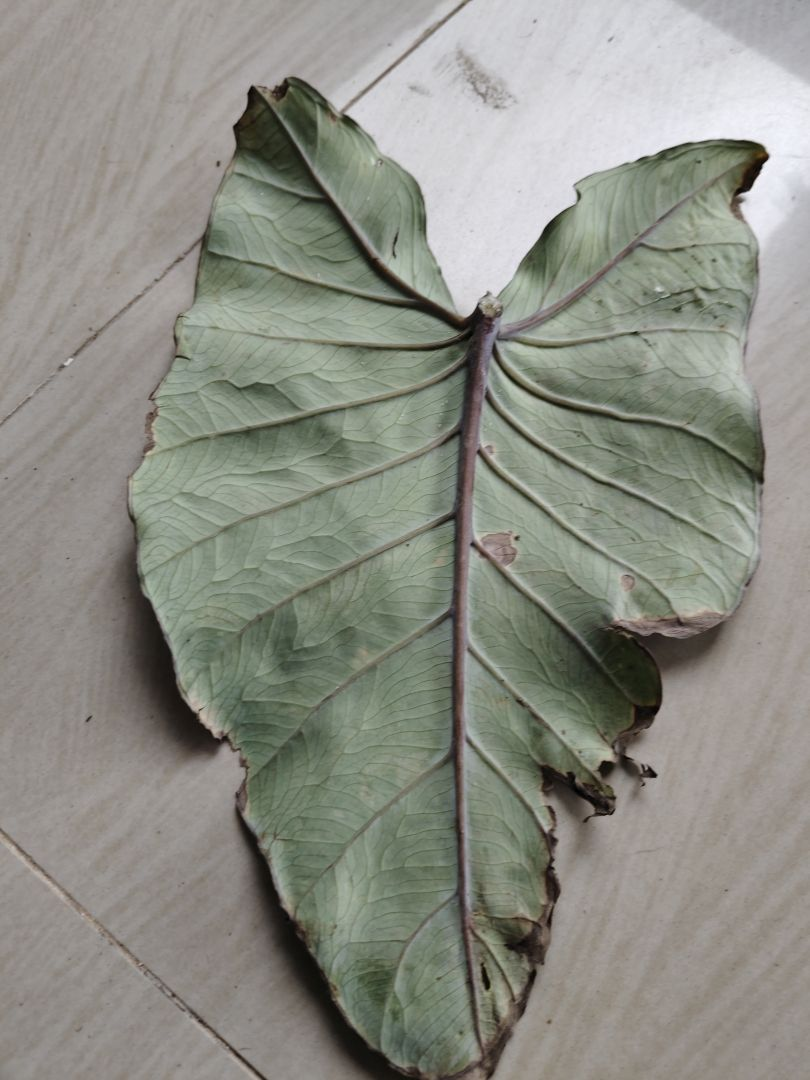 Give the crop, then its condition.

taro, leaf blight
